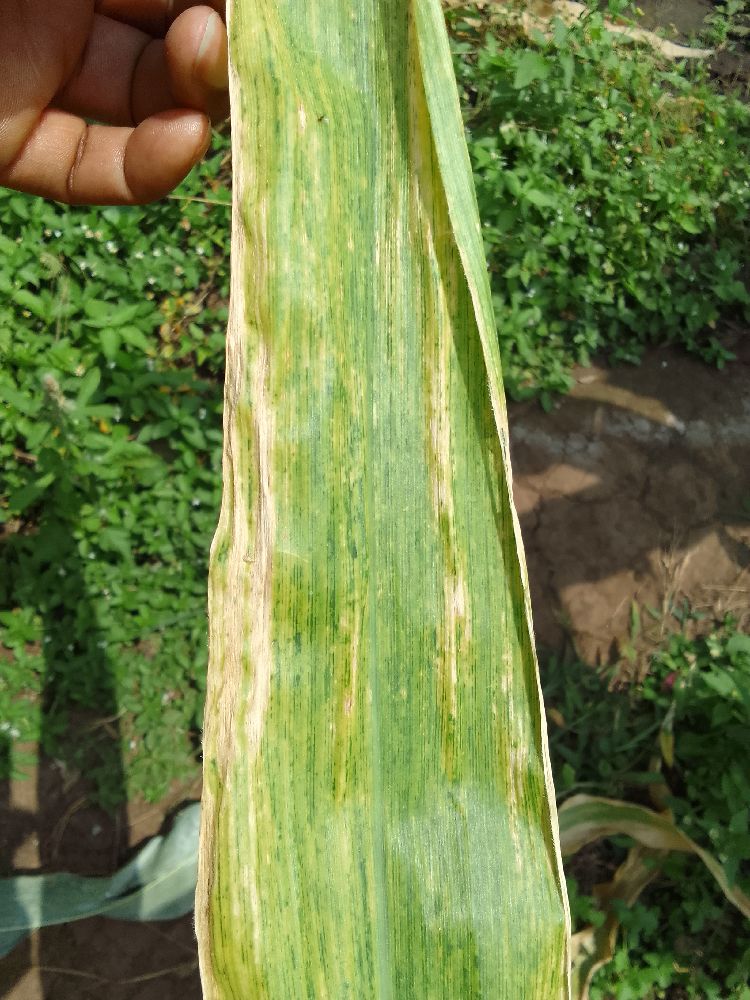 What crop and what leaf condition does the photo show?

maize, maize lethal necrosis
